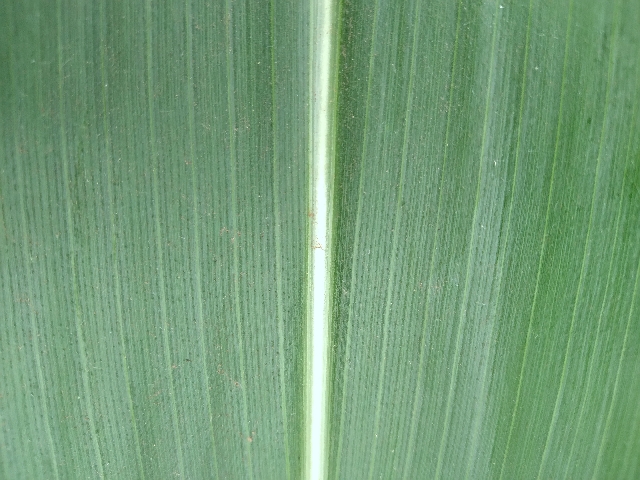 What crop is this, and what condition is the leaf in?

maize, healthy
